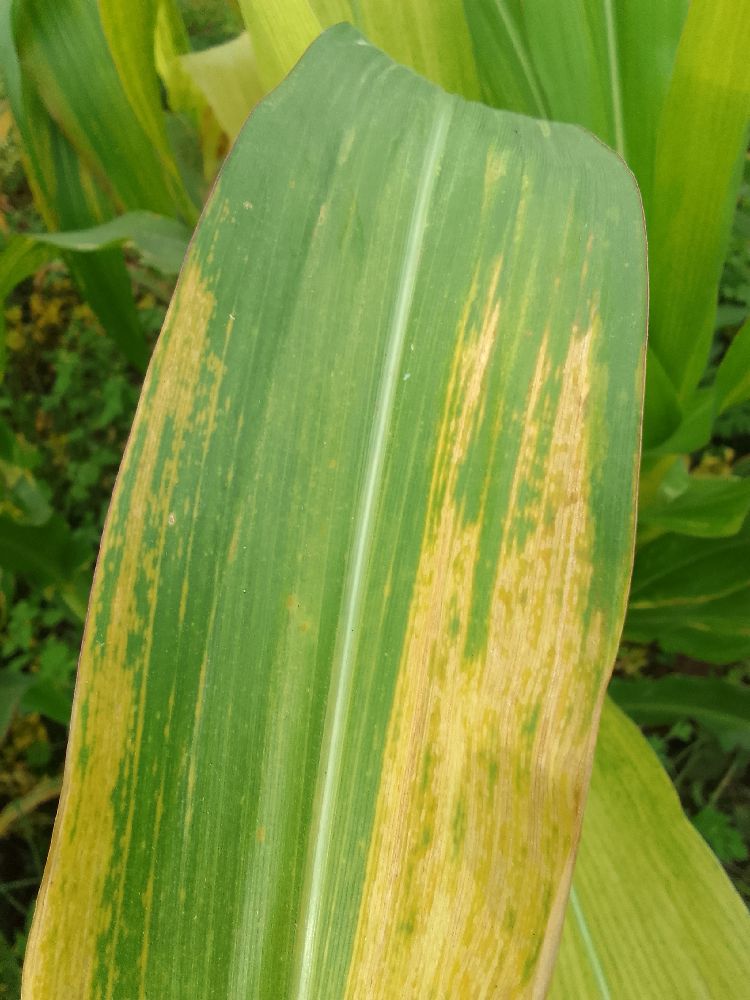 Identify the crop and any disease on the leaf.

maize, maize lethal necrosis
